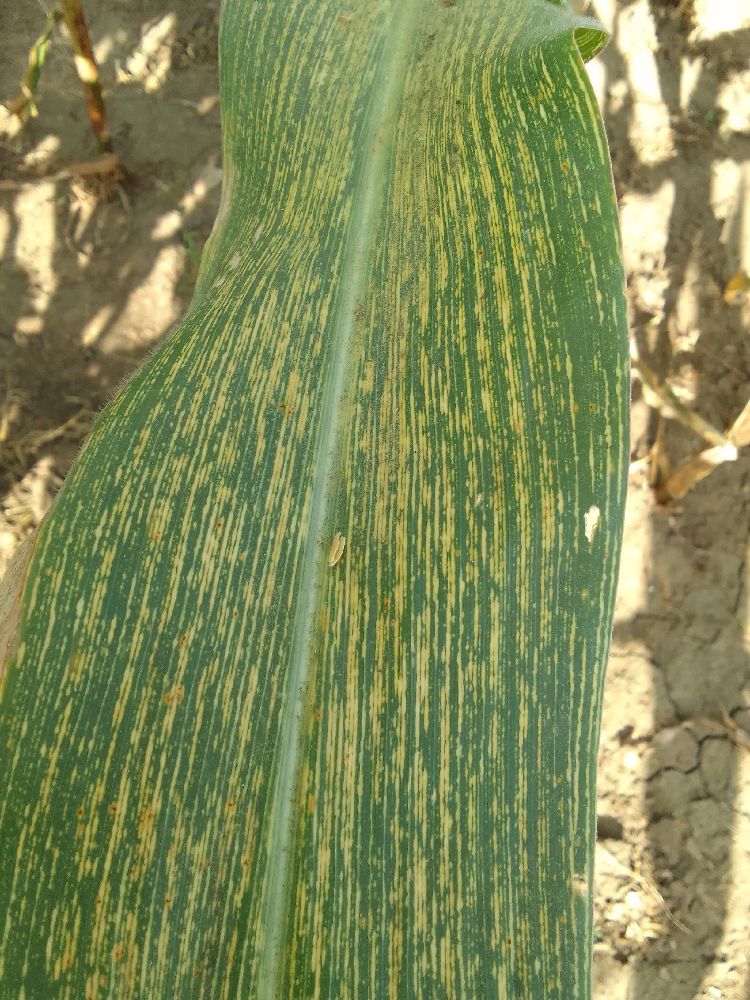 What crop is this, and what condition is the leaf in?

maize, maize streak virus
